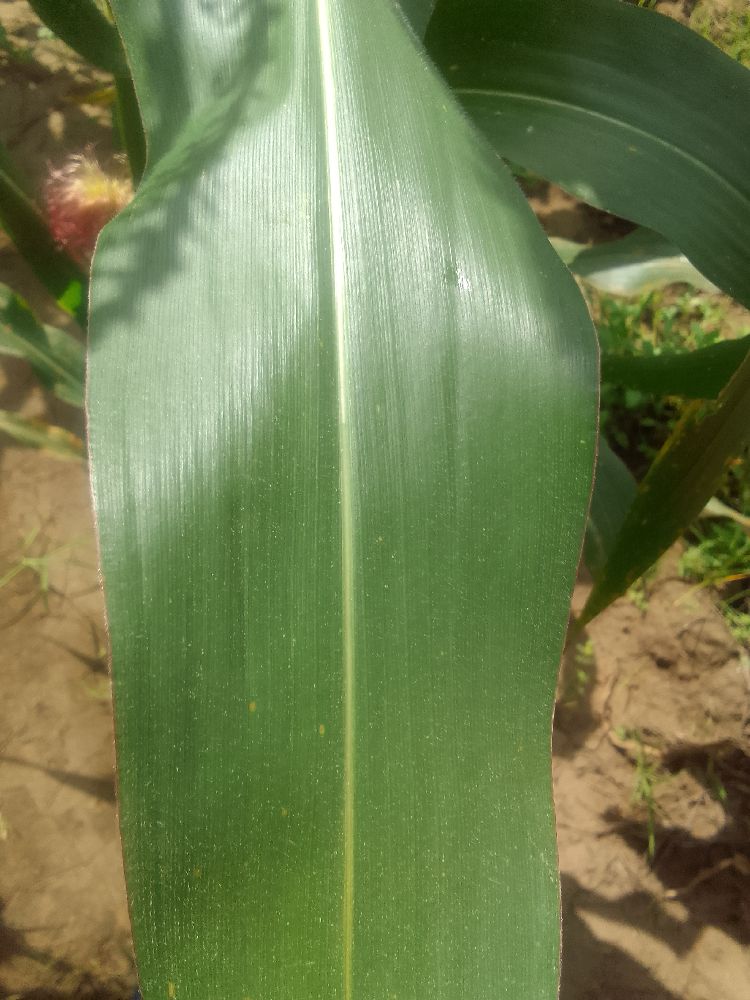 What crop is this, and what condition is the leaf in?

maize, healthy
